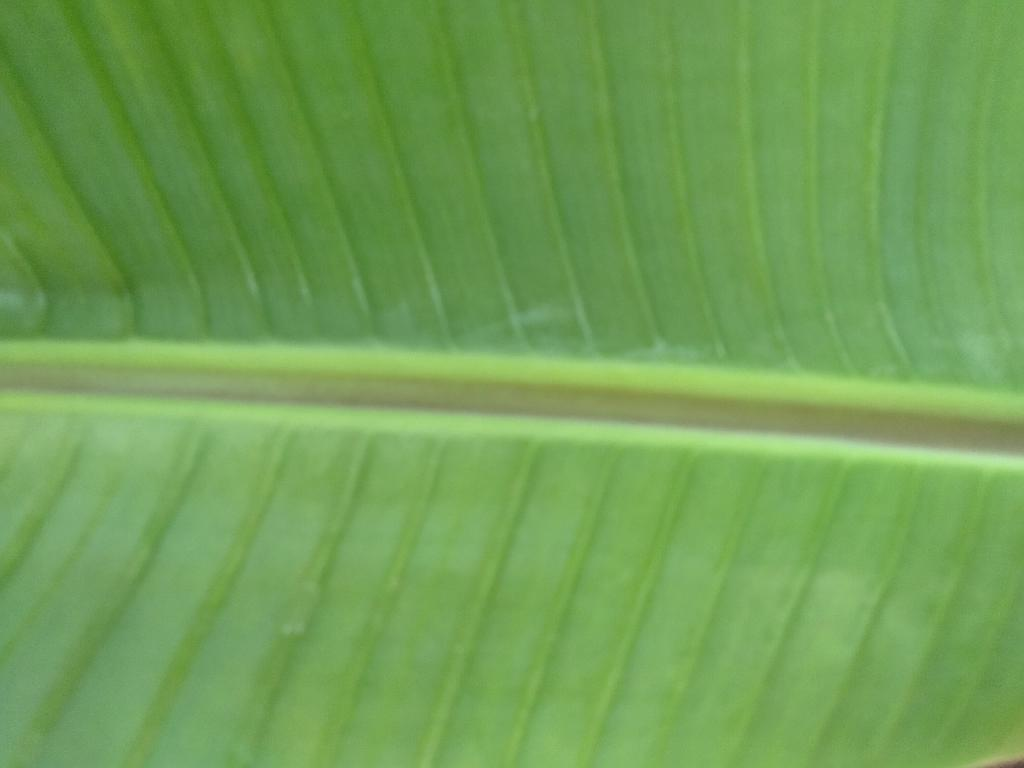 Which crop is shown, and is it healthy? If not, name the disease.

banana, healthy
